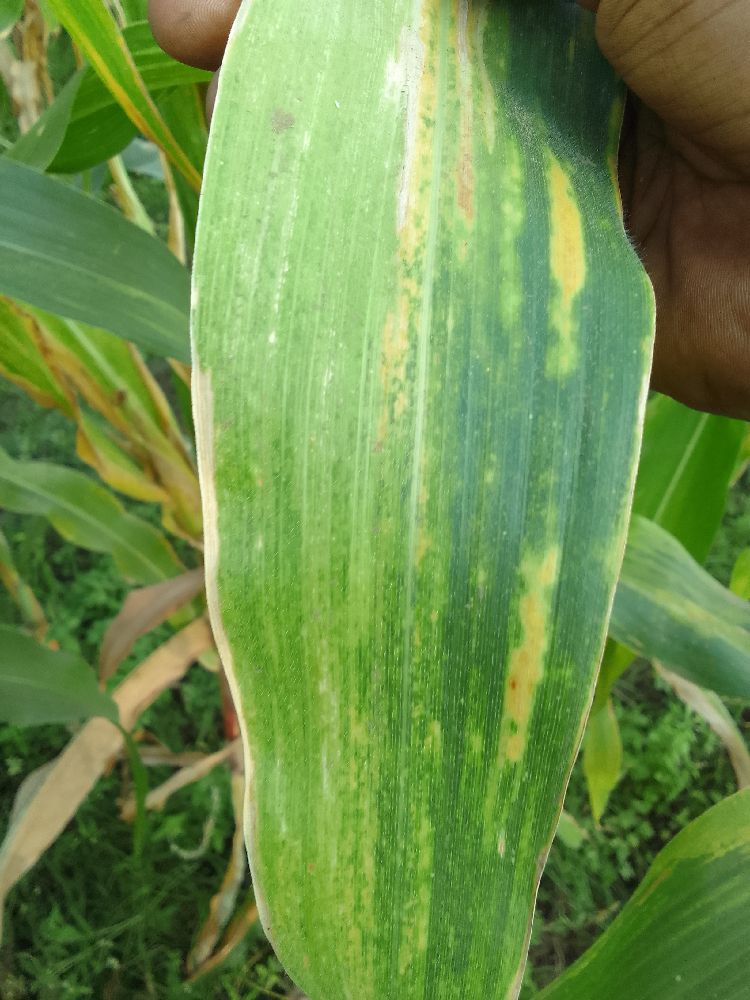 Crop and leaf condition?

maize, maize lethal necrosis
